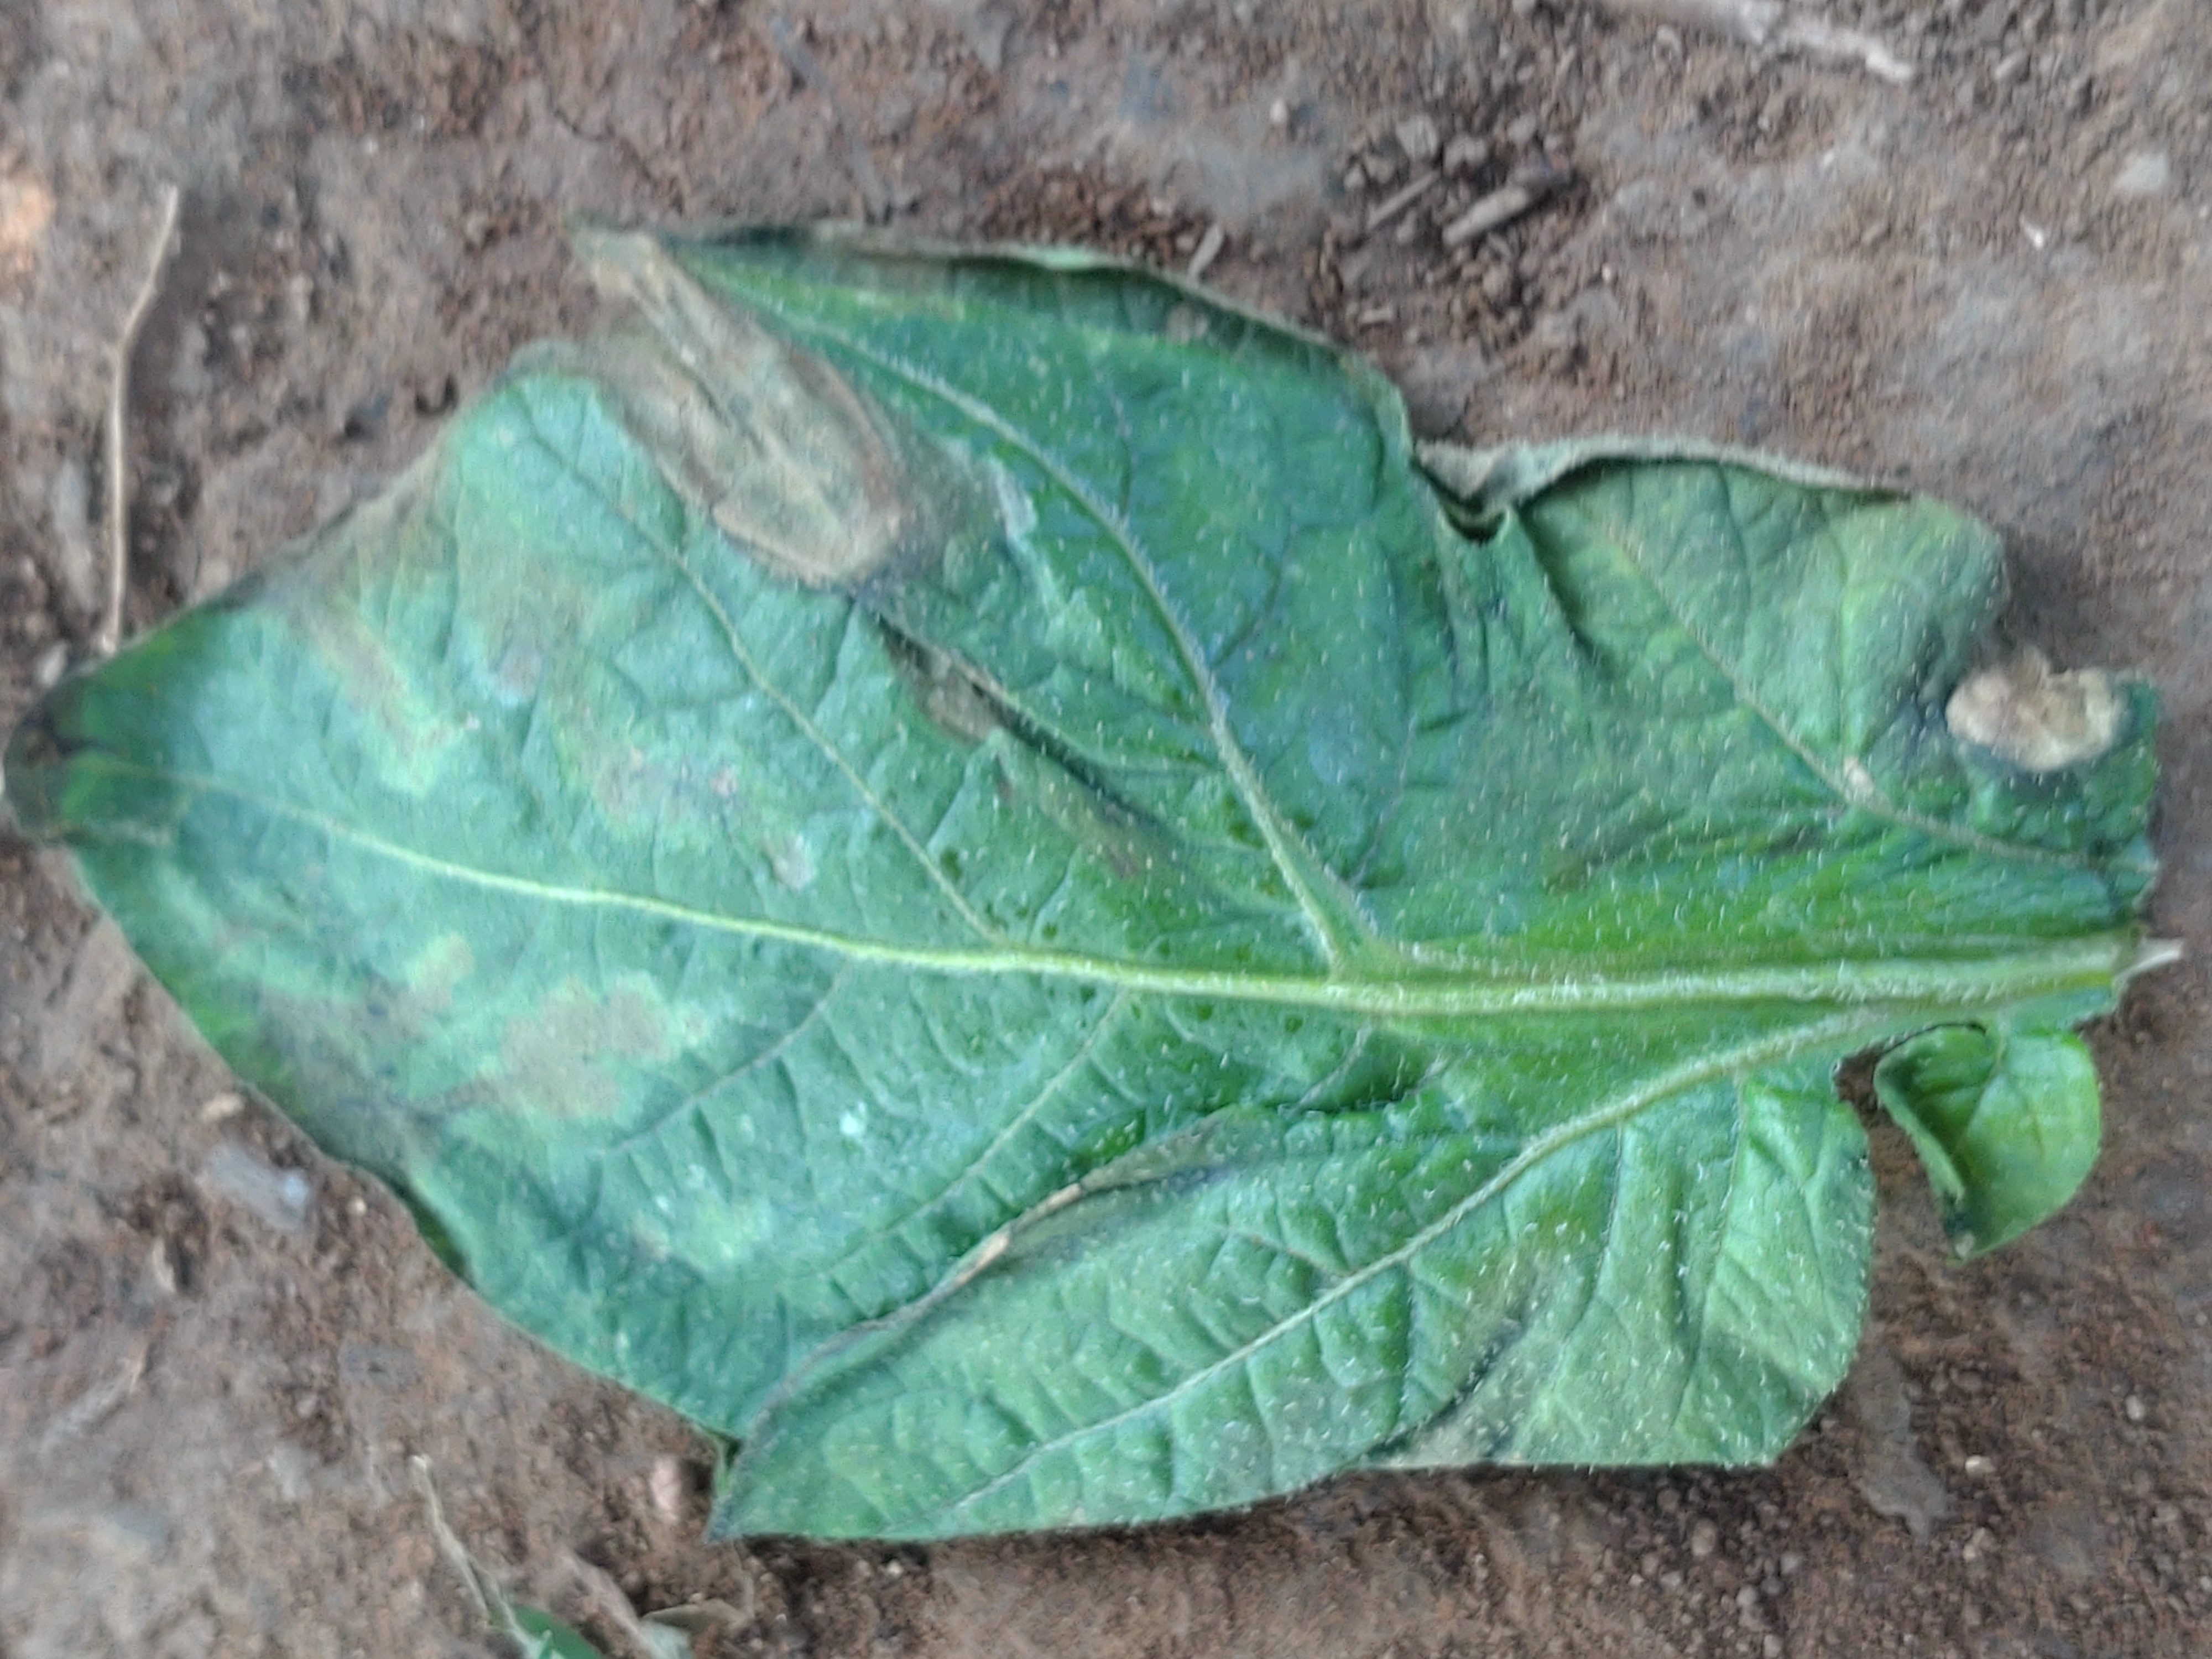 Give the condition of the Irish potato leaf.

early blight
